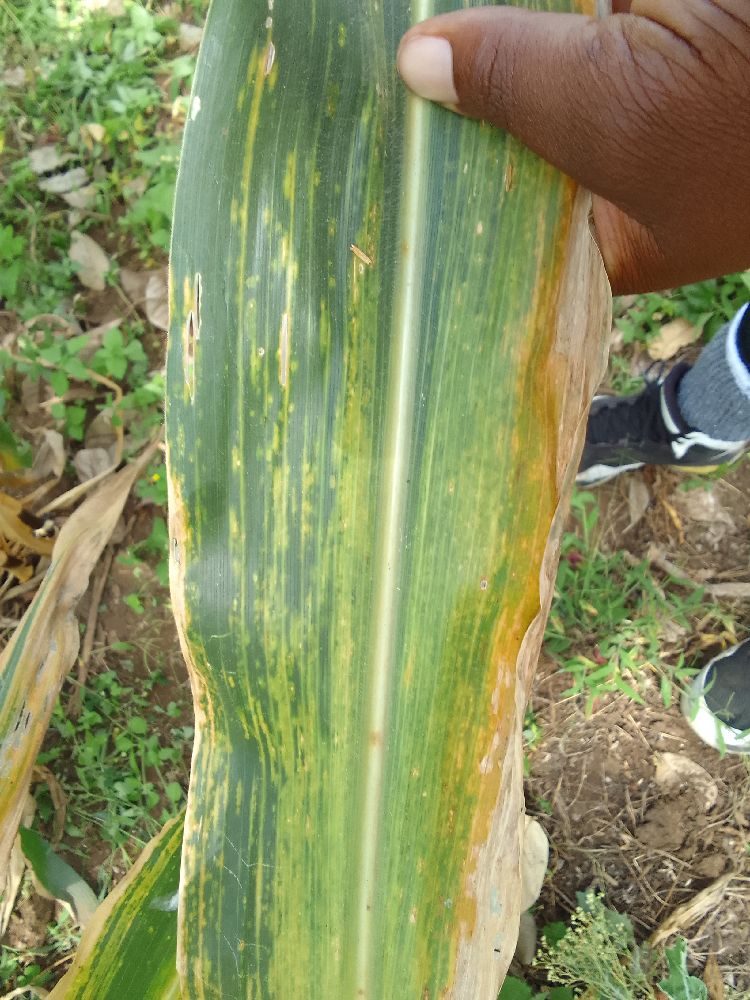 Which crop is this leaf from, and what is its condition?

maize, maize lethal necrosis
